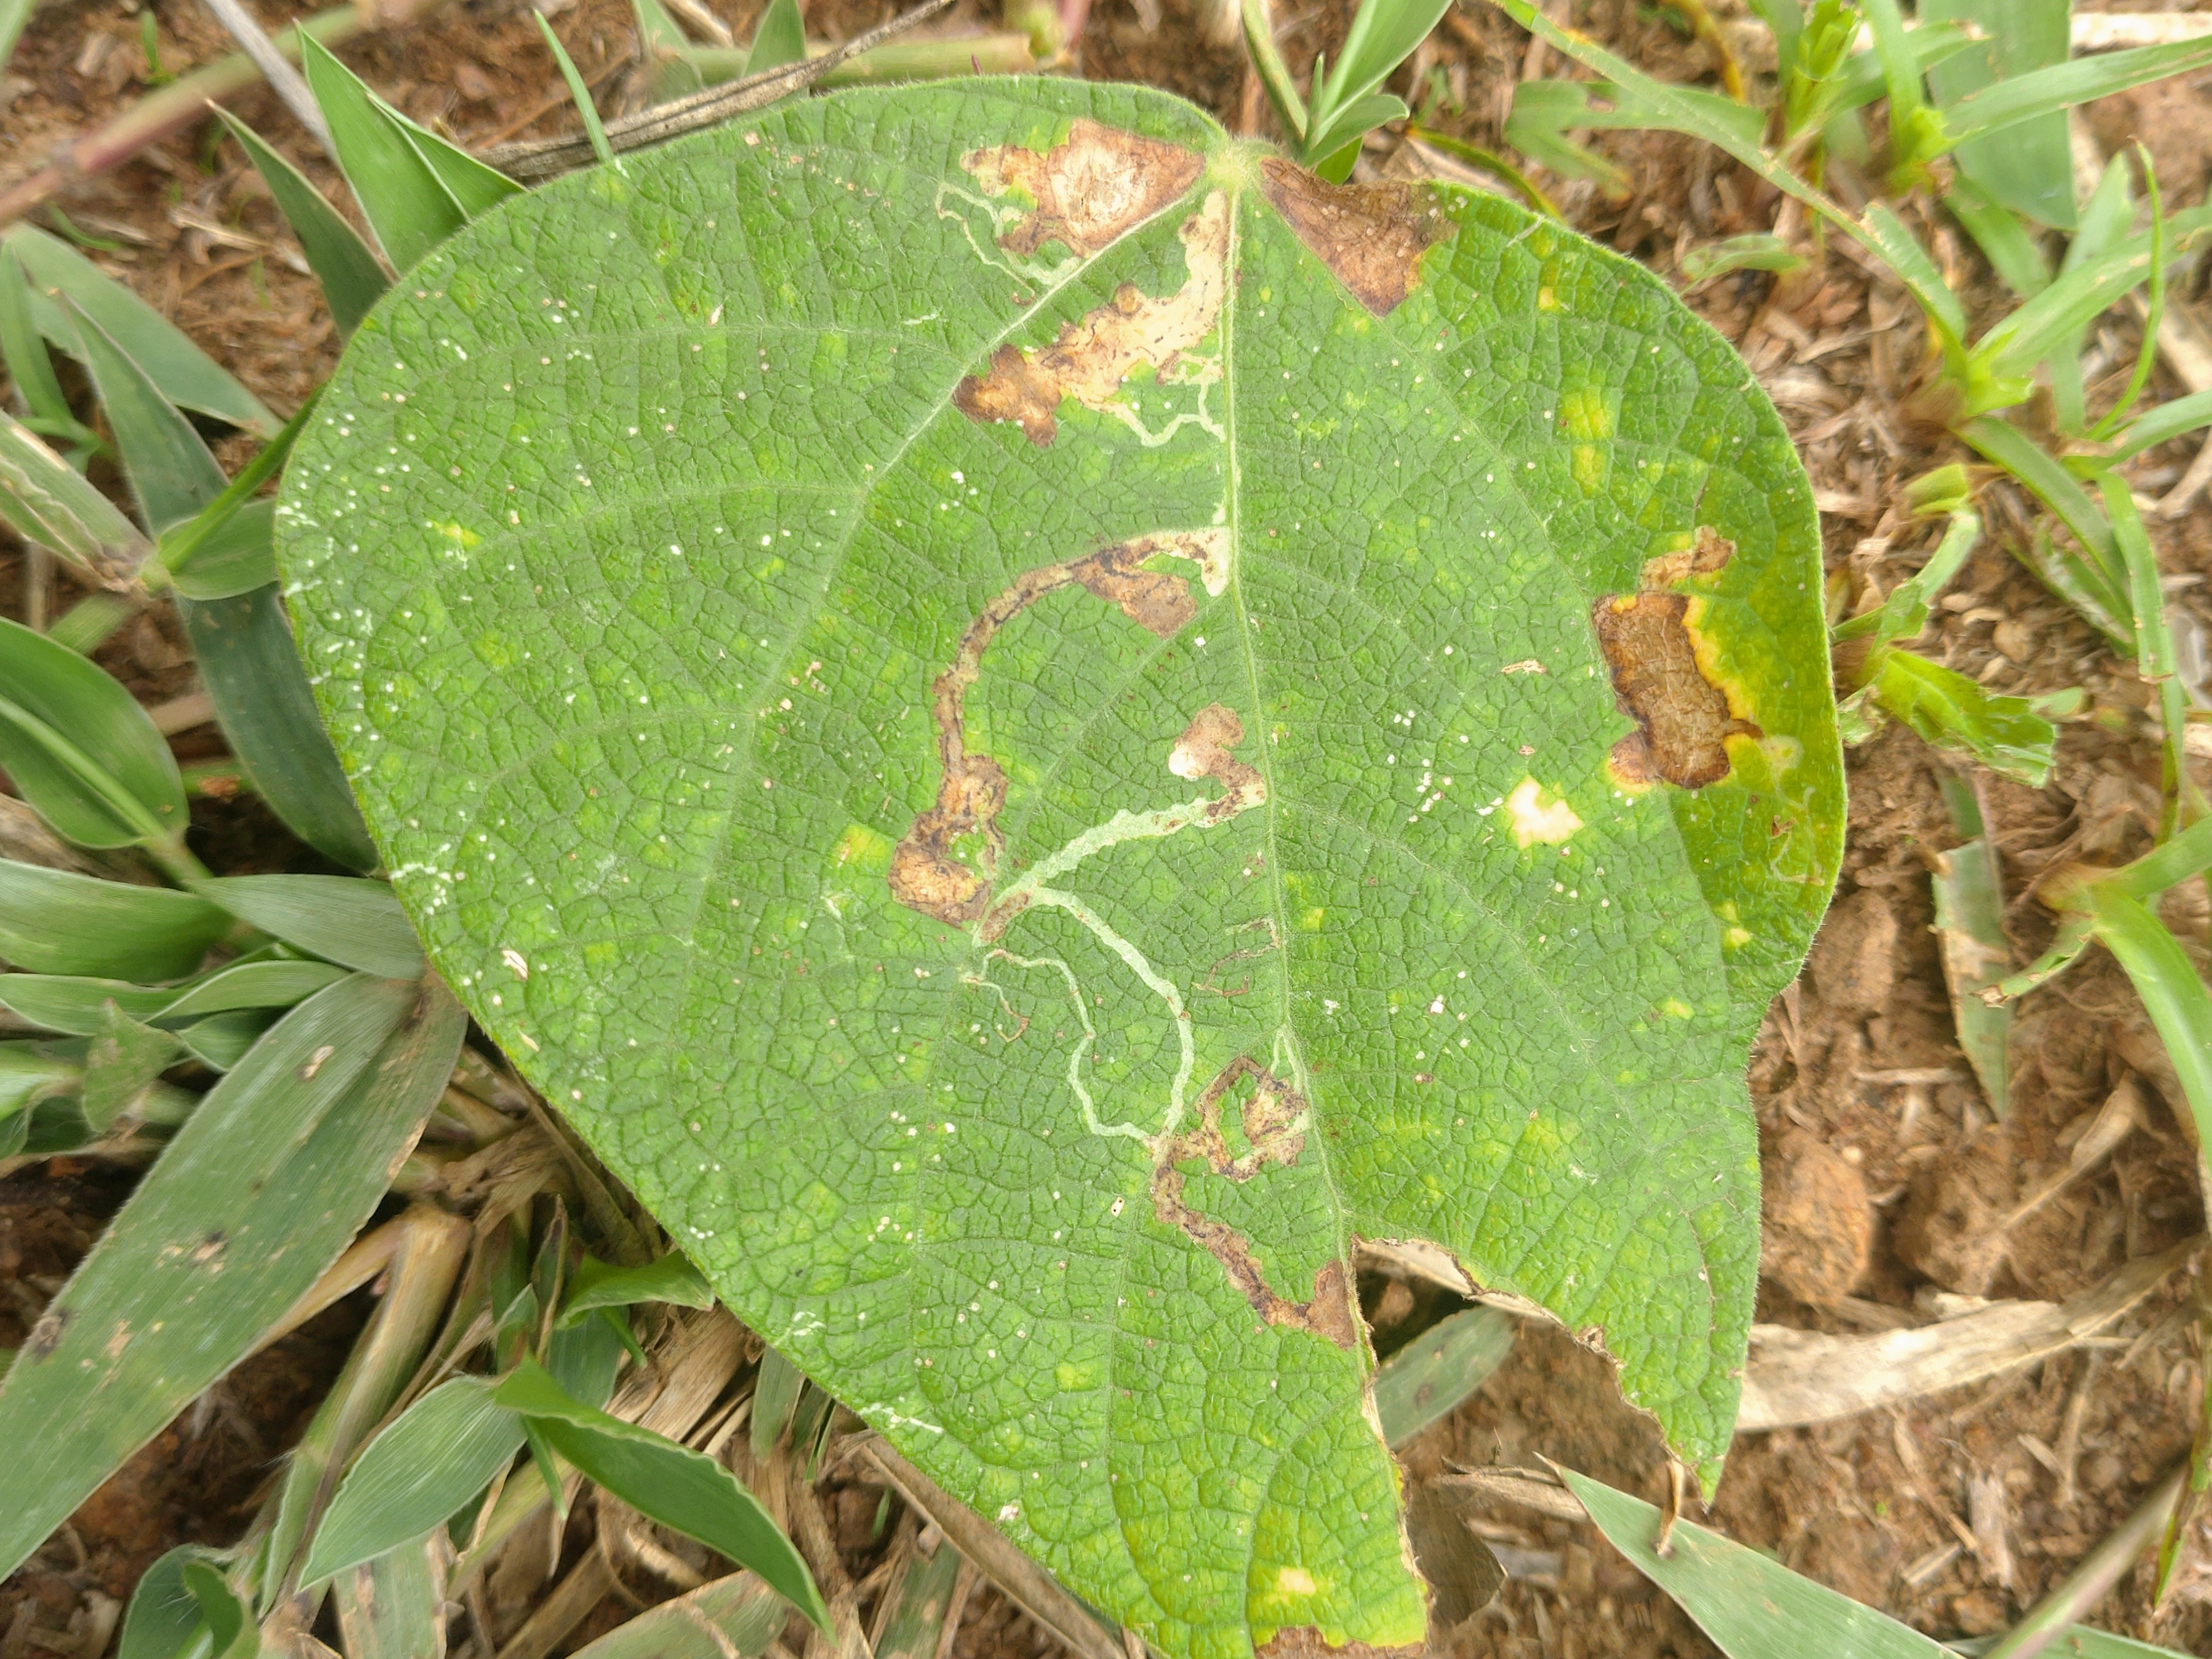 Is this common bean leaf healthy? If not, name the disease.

anthracnose
